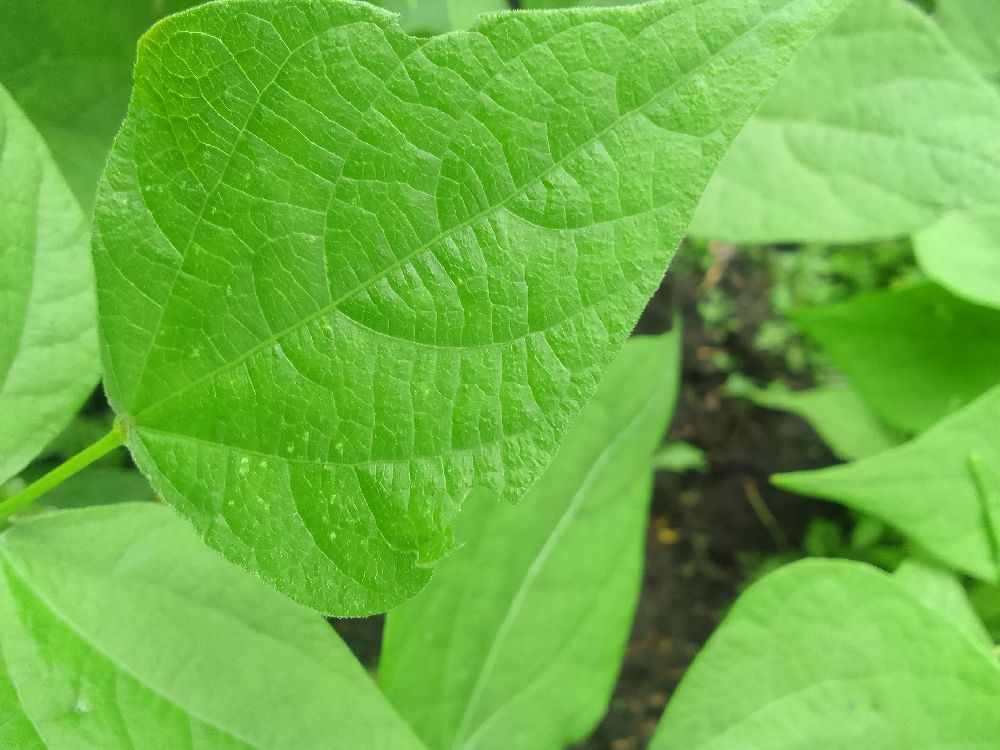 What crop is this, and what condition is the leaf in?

common bean, healthy
